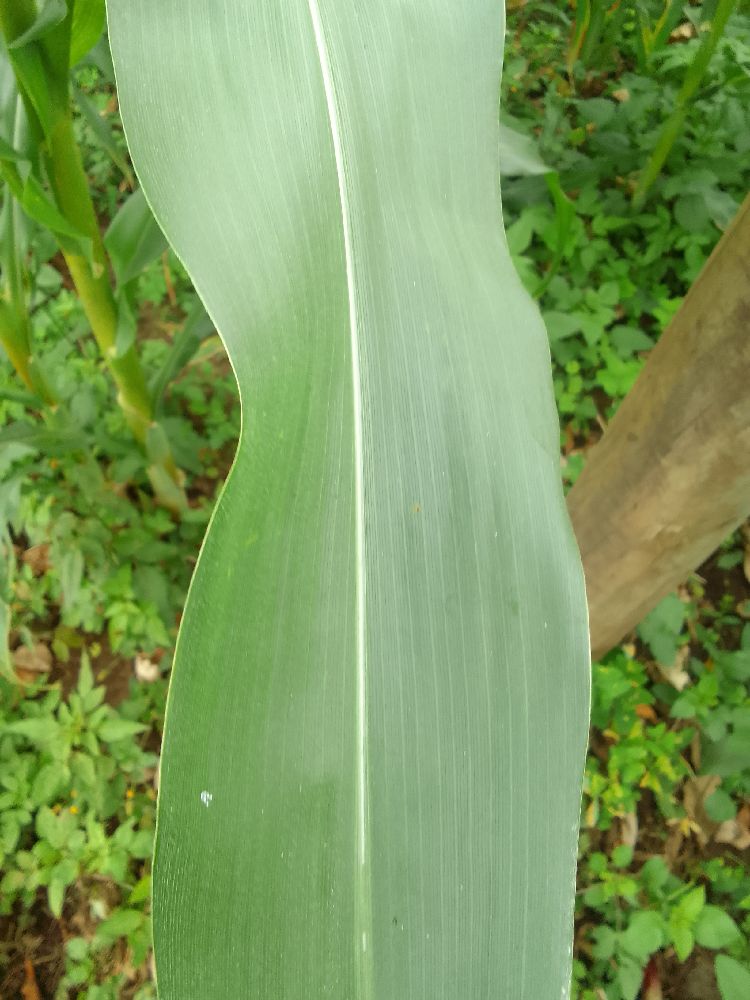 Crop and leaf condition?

maize, healthy
